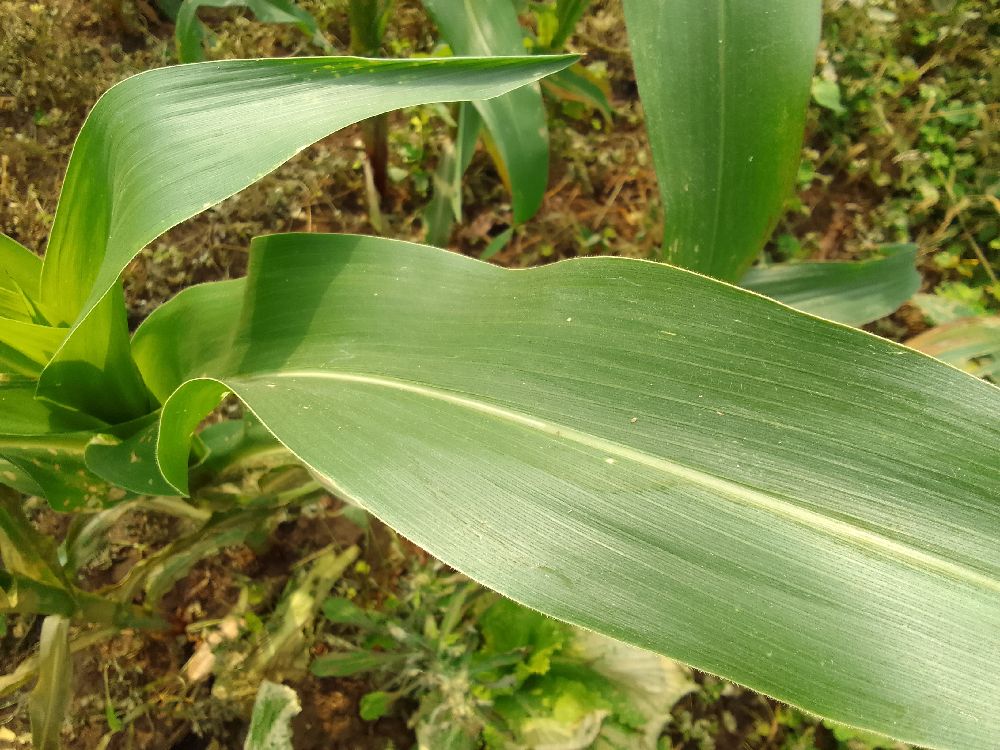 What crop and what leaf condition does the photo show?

maize, healthy
